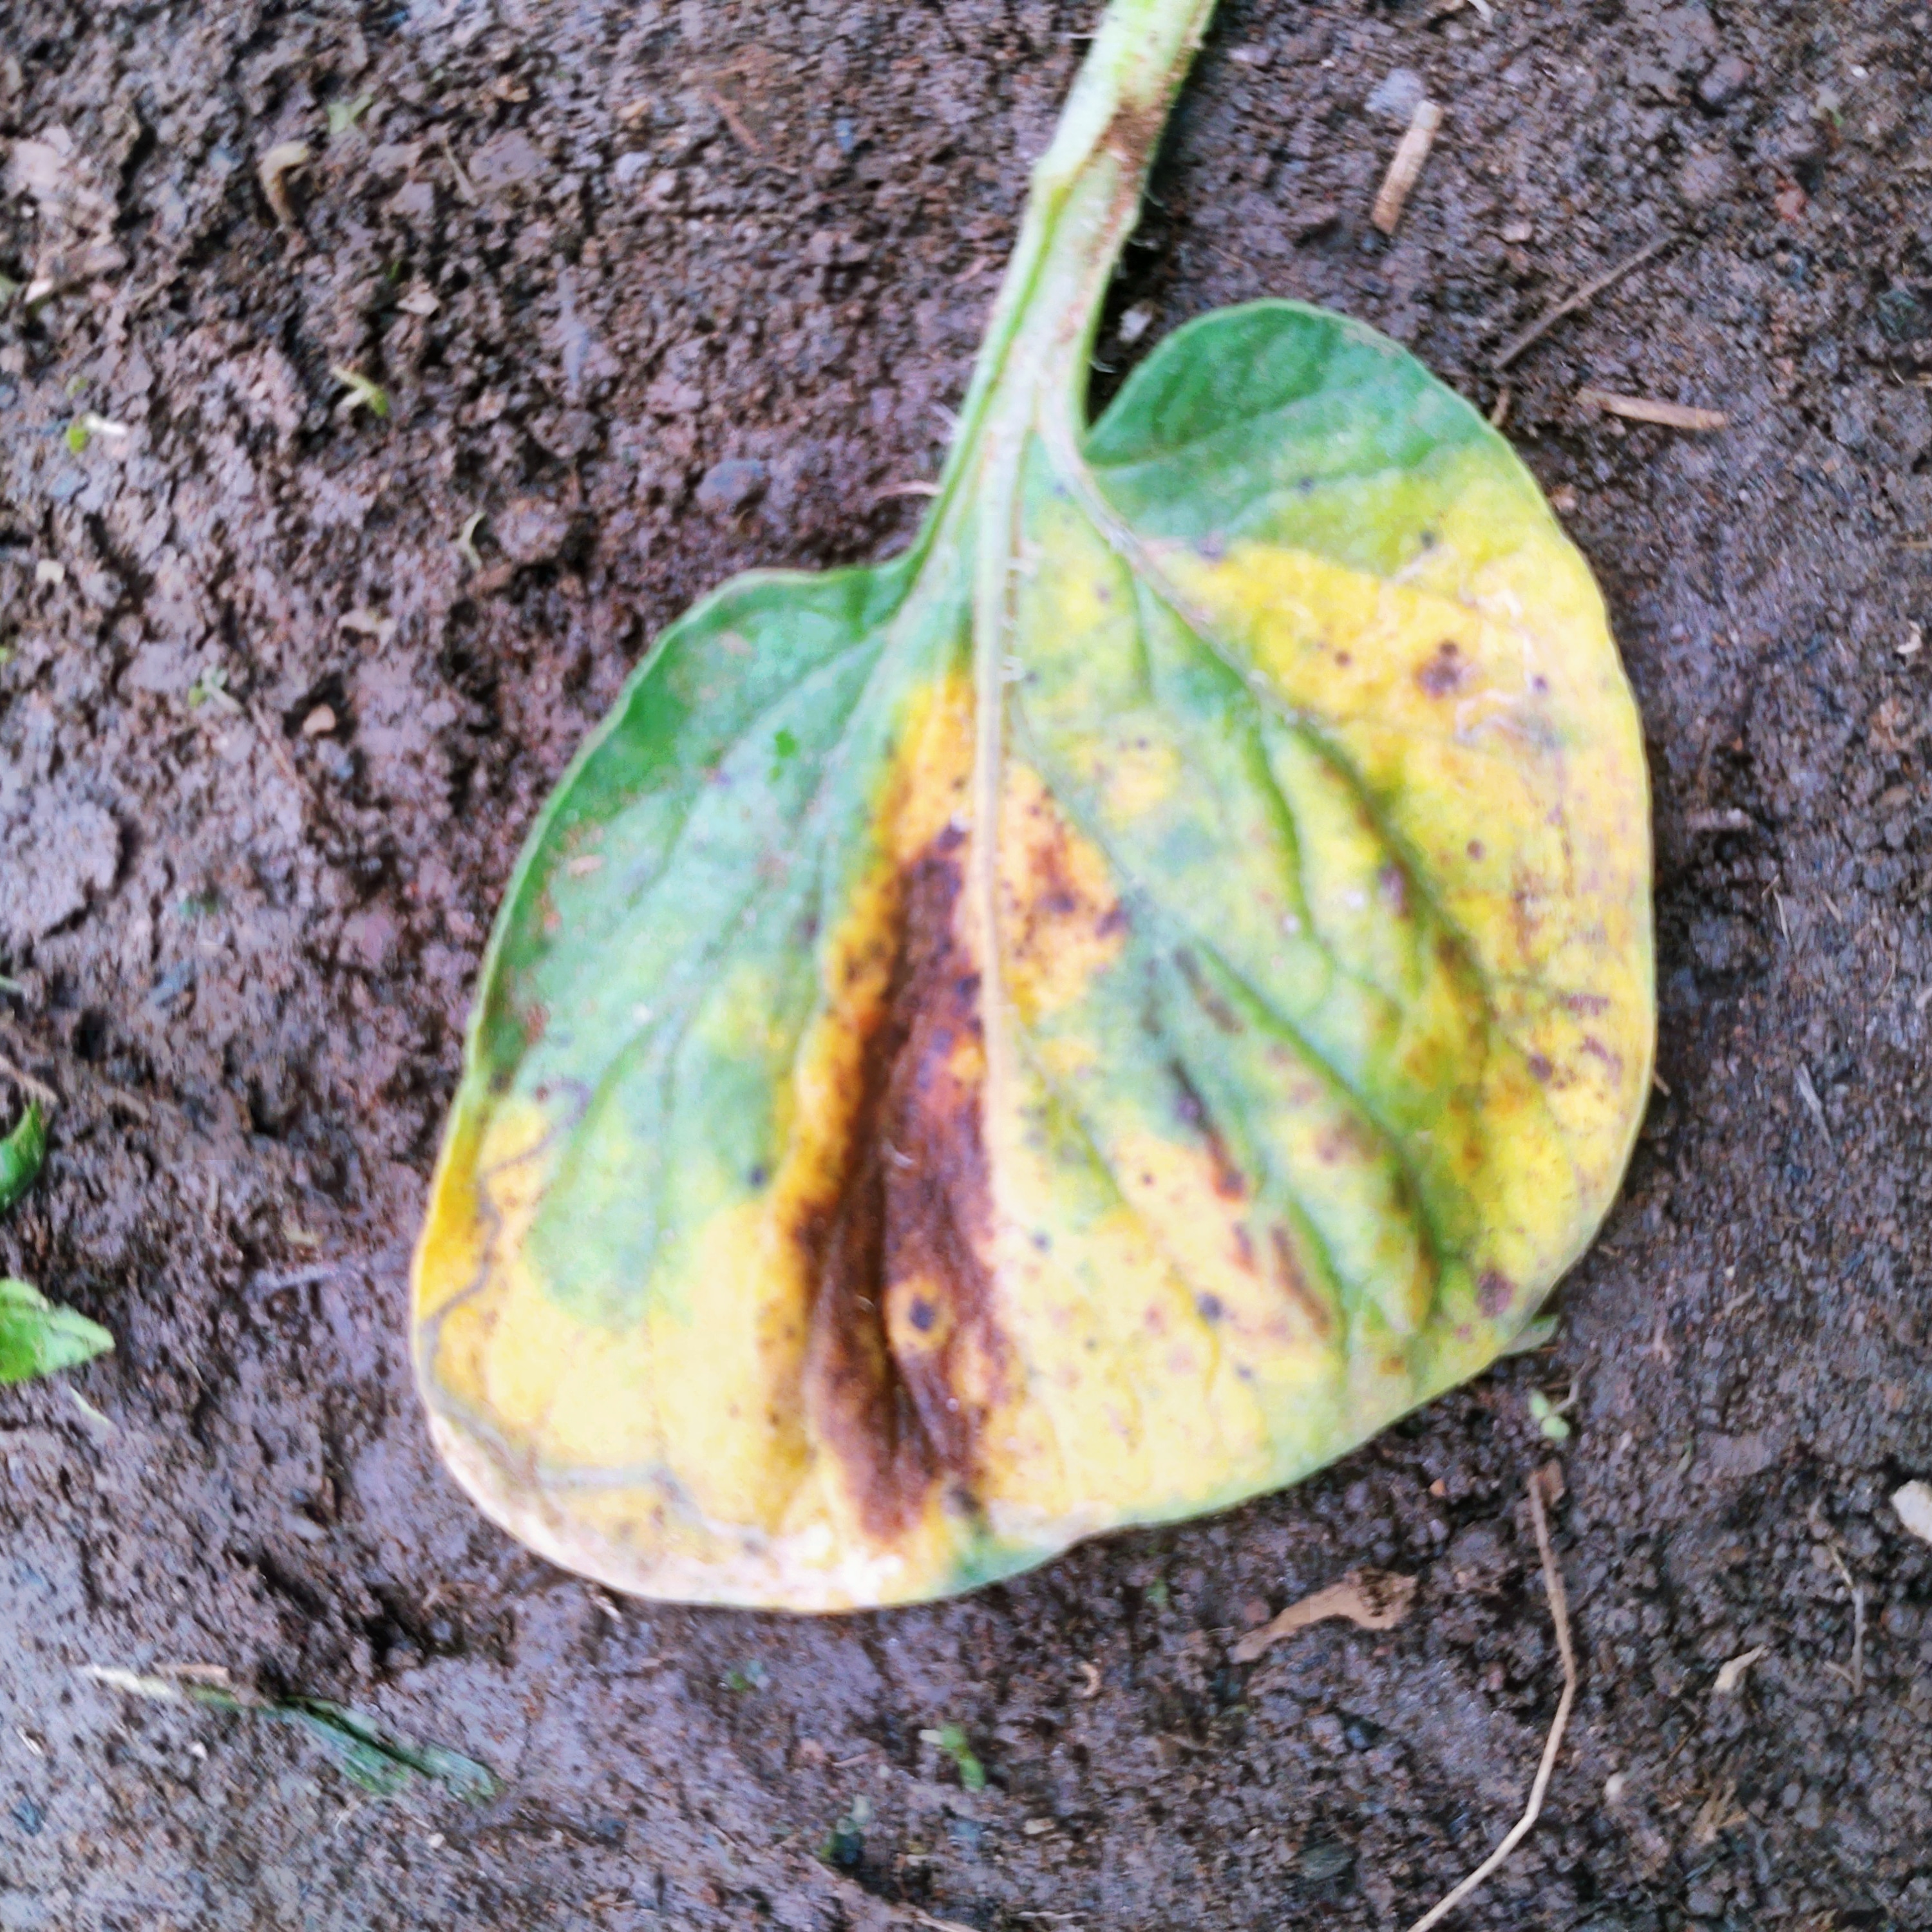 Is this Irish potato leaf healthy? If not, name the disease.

late blight
